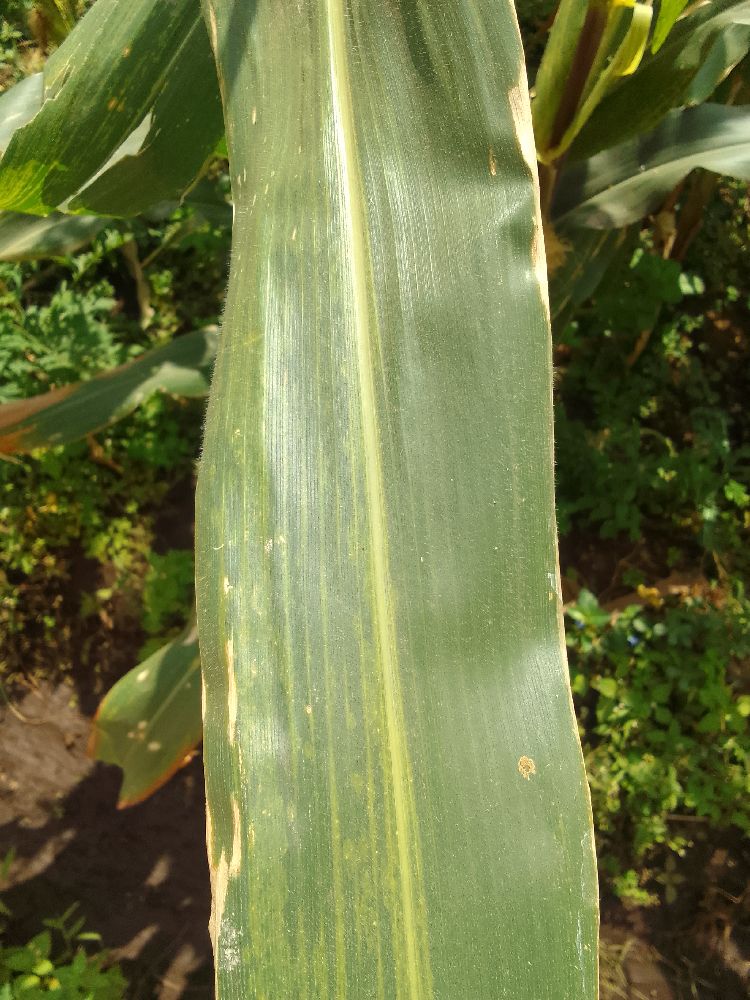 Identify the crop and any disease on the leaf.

maize, maize lethal necrosis
